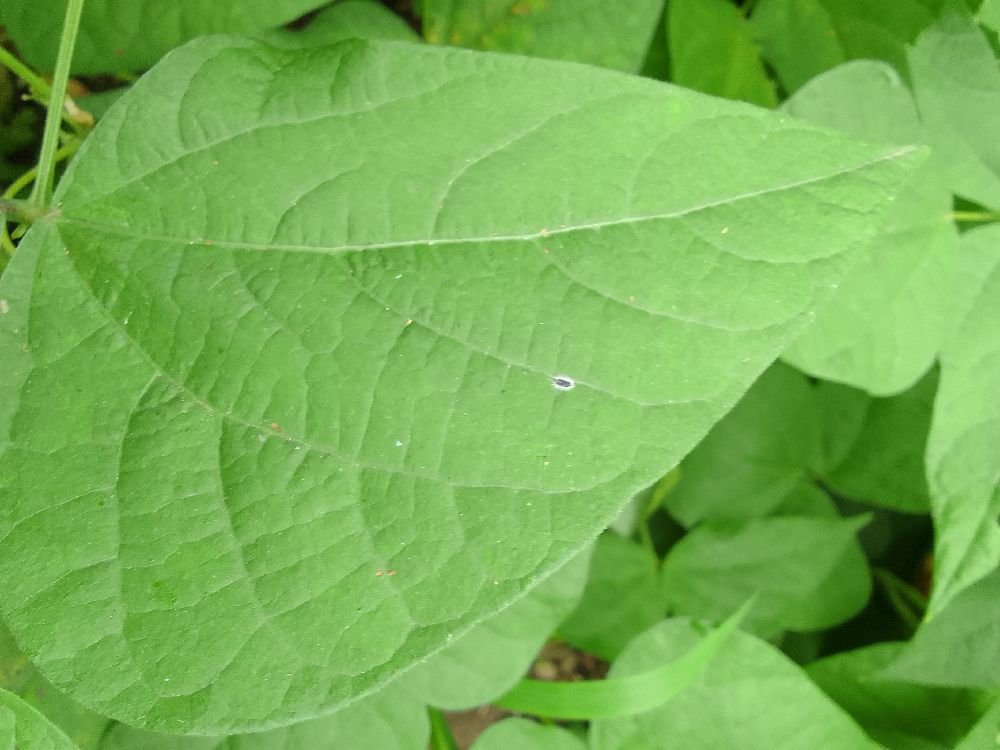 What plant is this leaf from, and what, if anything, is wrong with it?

common bean, healthy
